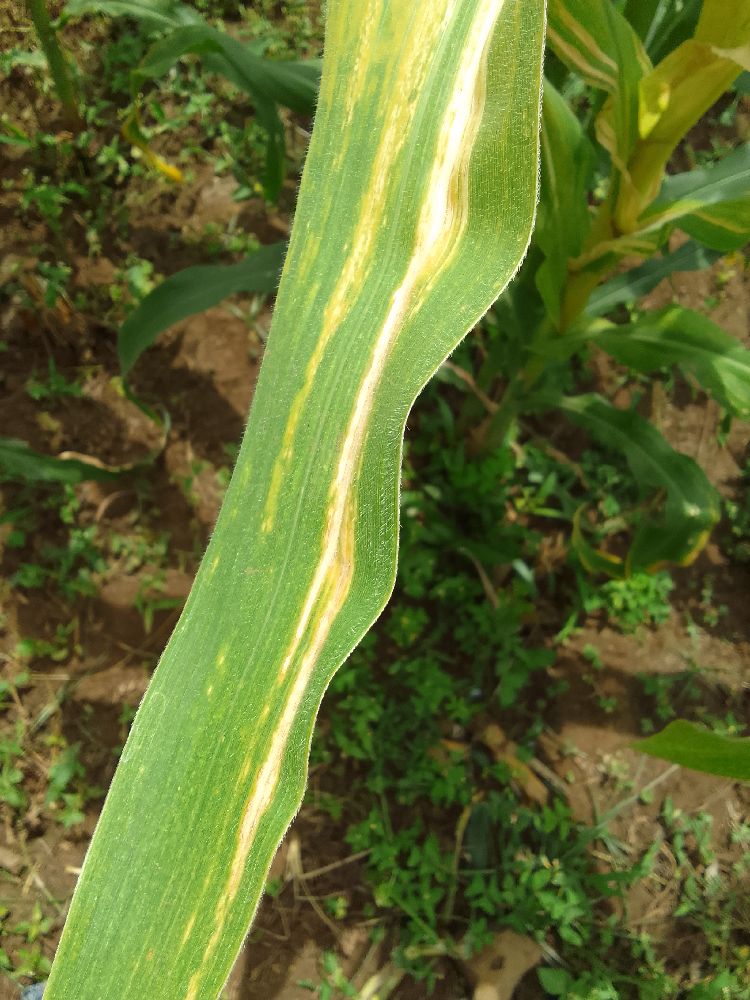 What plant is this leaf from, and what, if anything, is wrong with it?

maize, maize lethal necrosis
